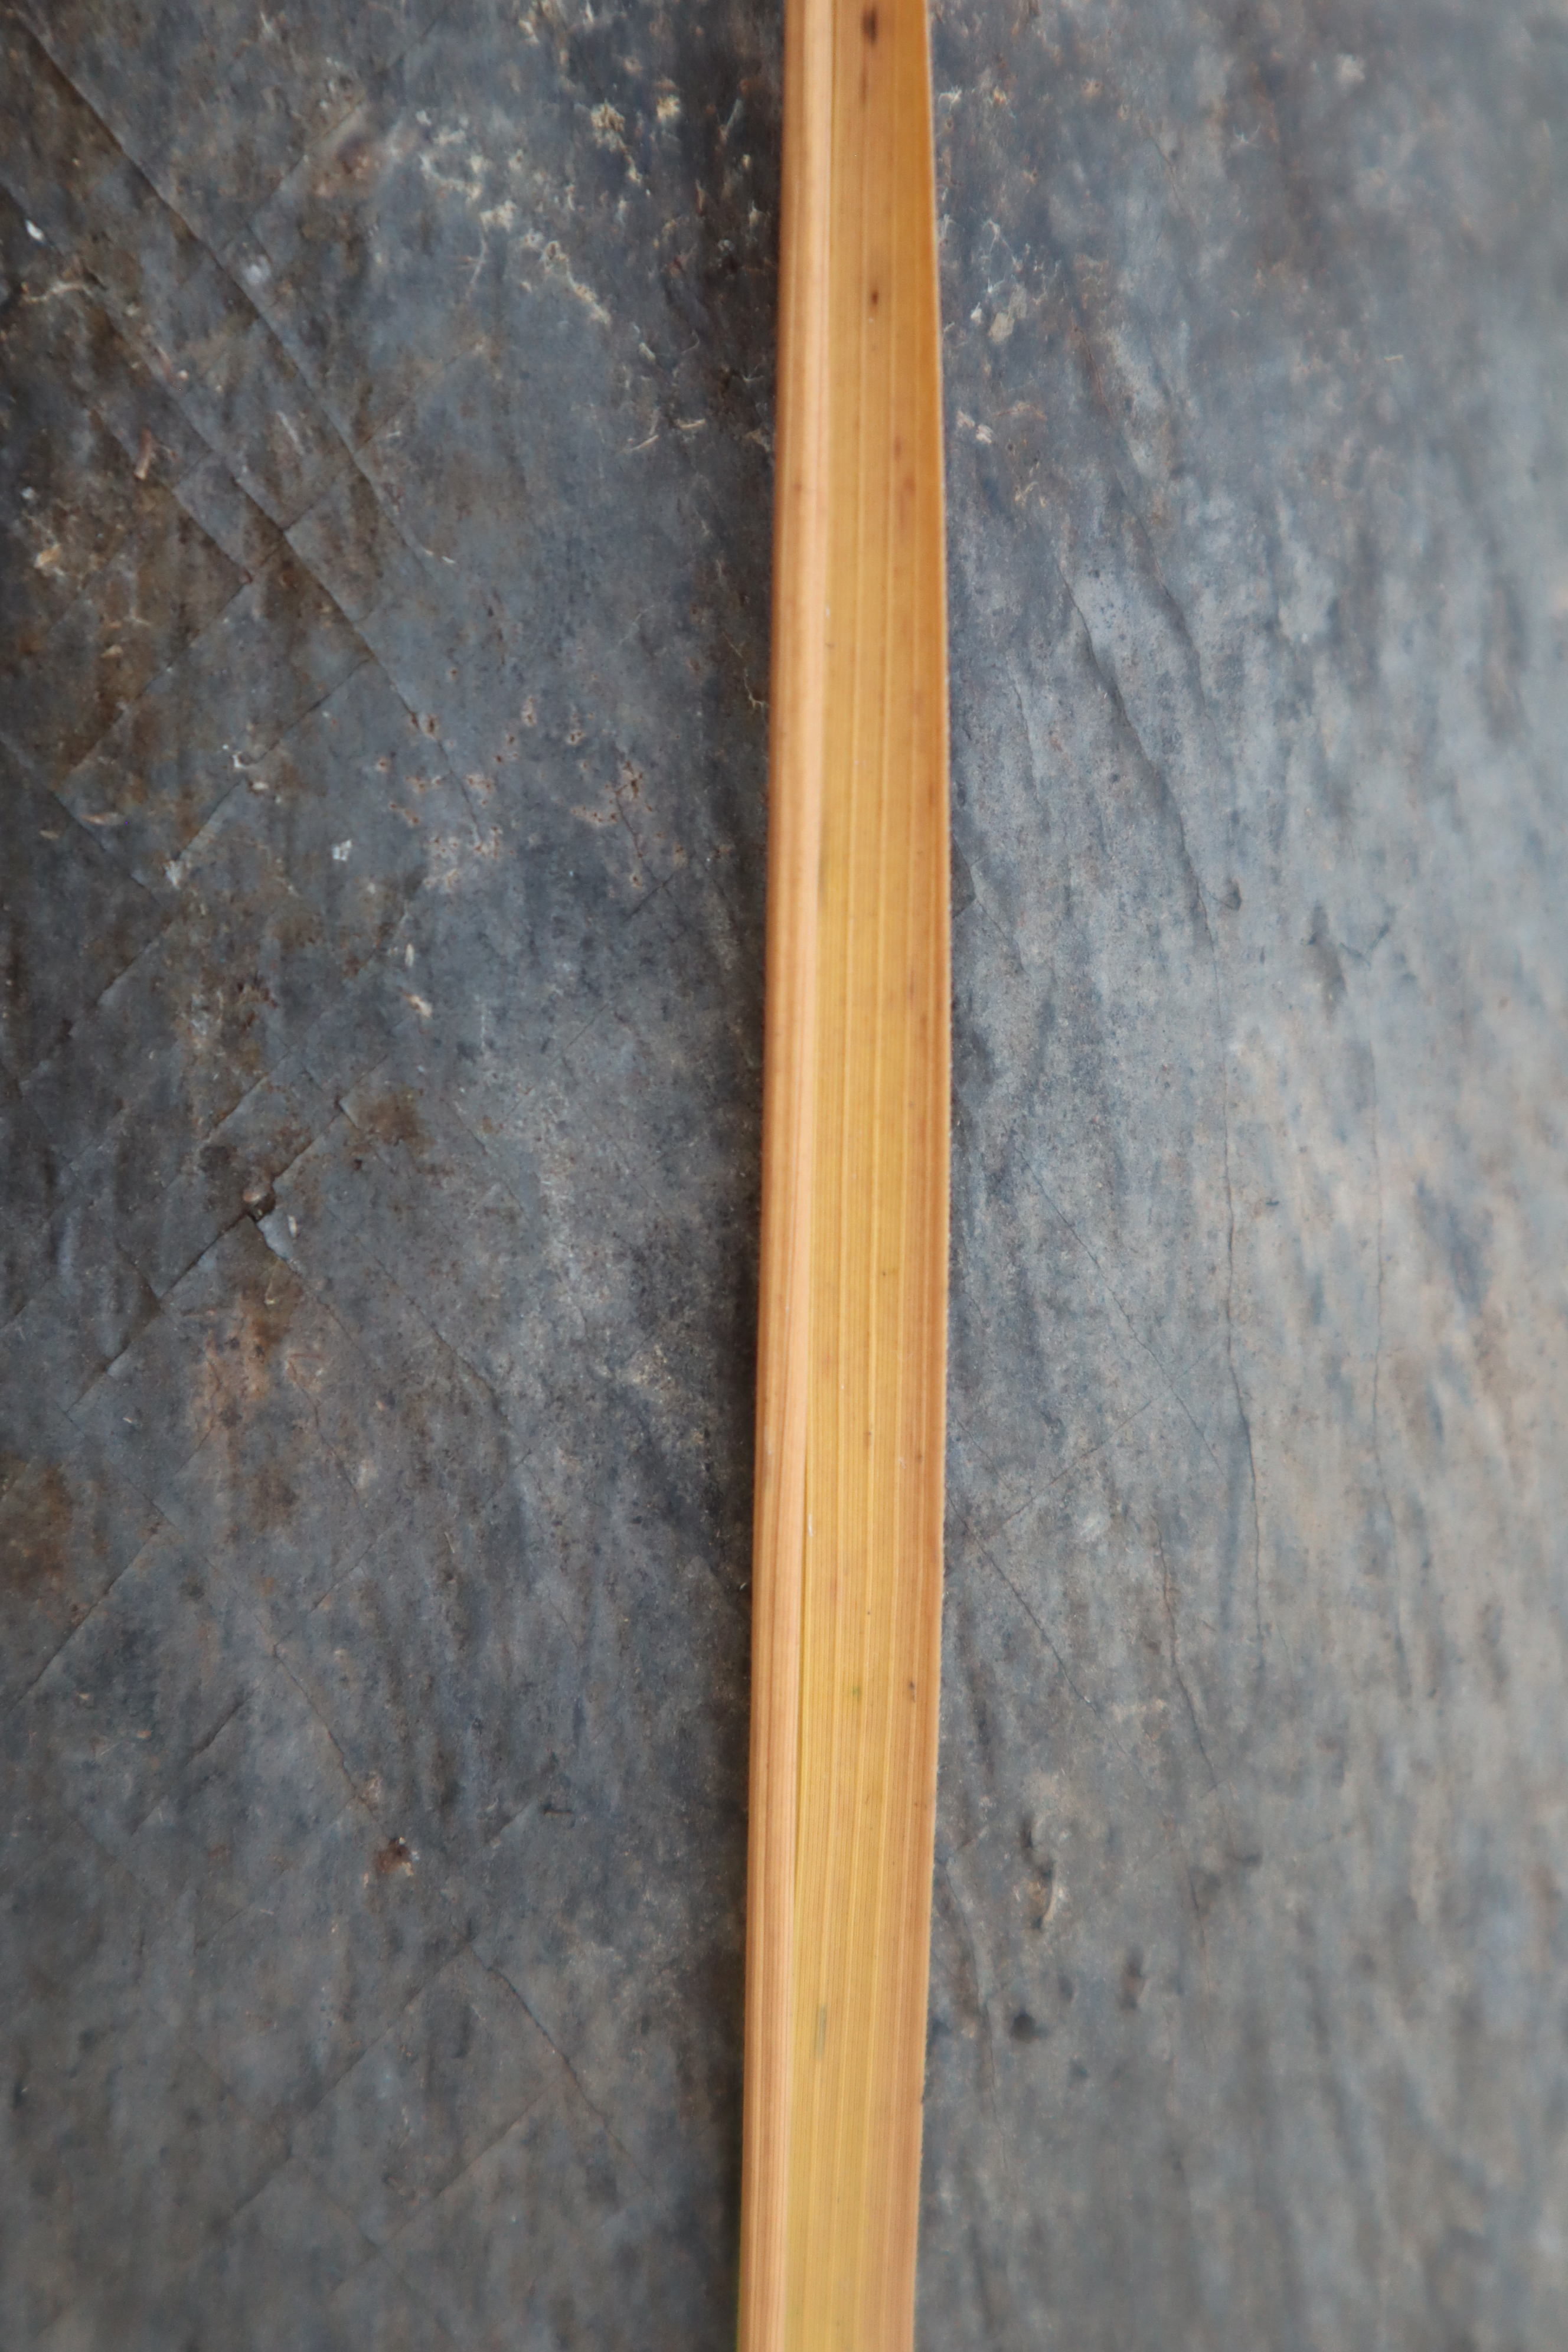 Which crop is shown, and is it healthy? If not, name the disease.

rice, tungro virus disease
